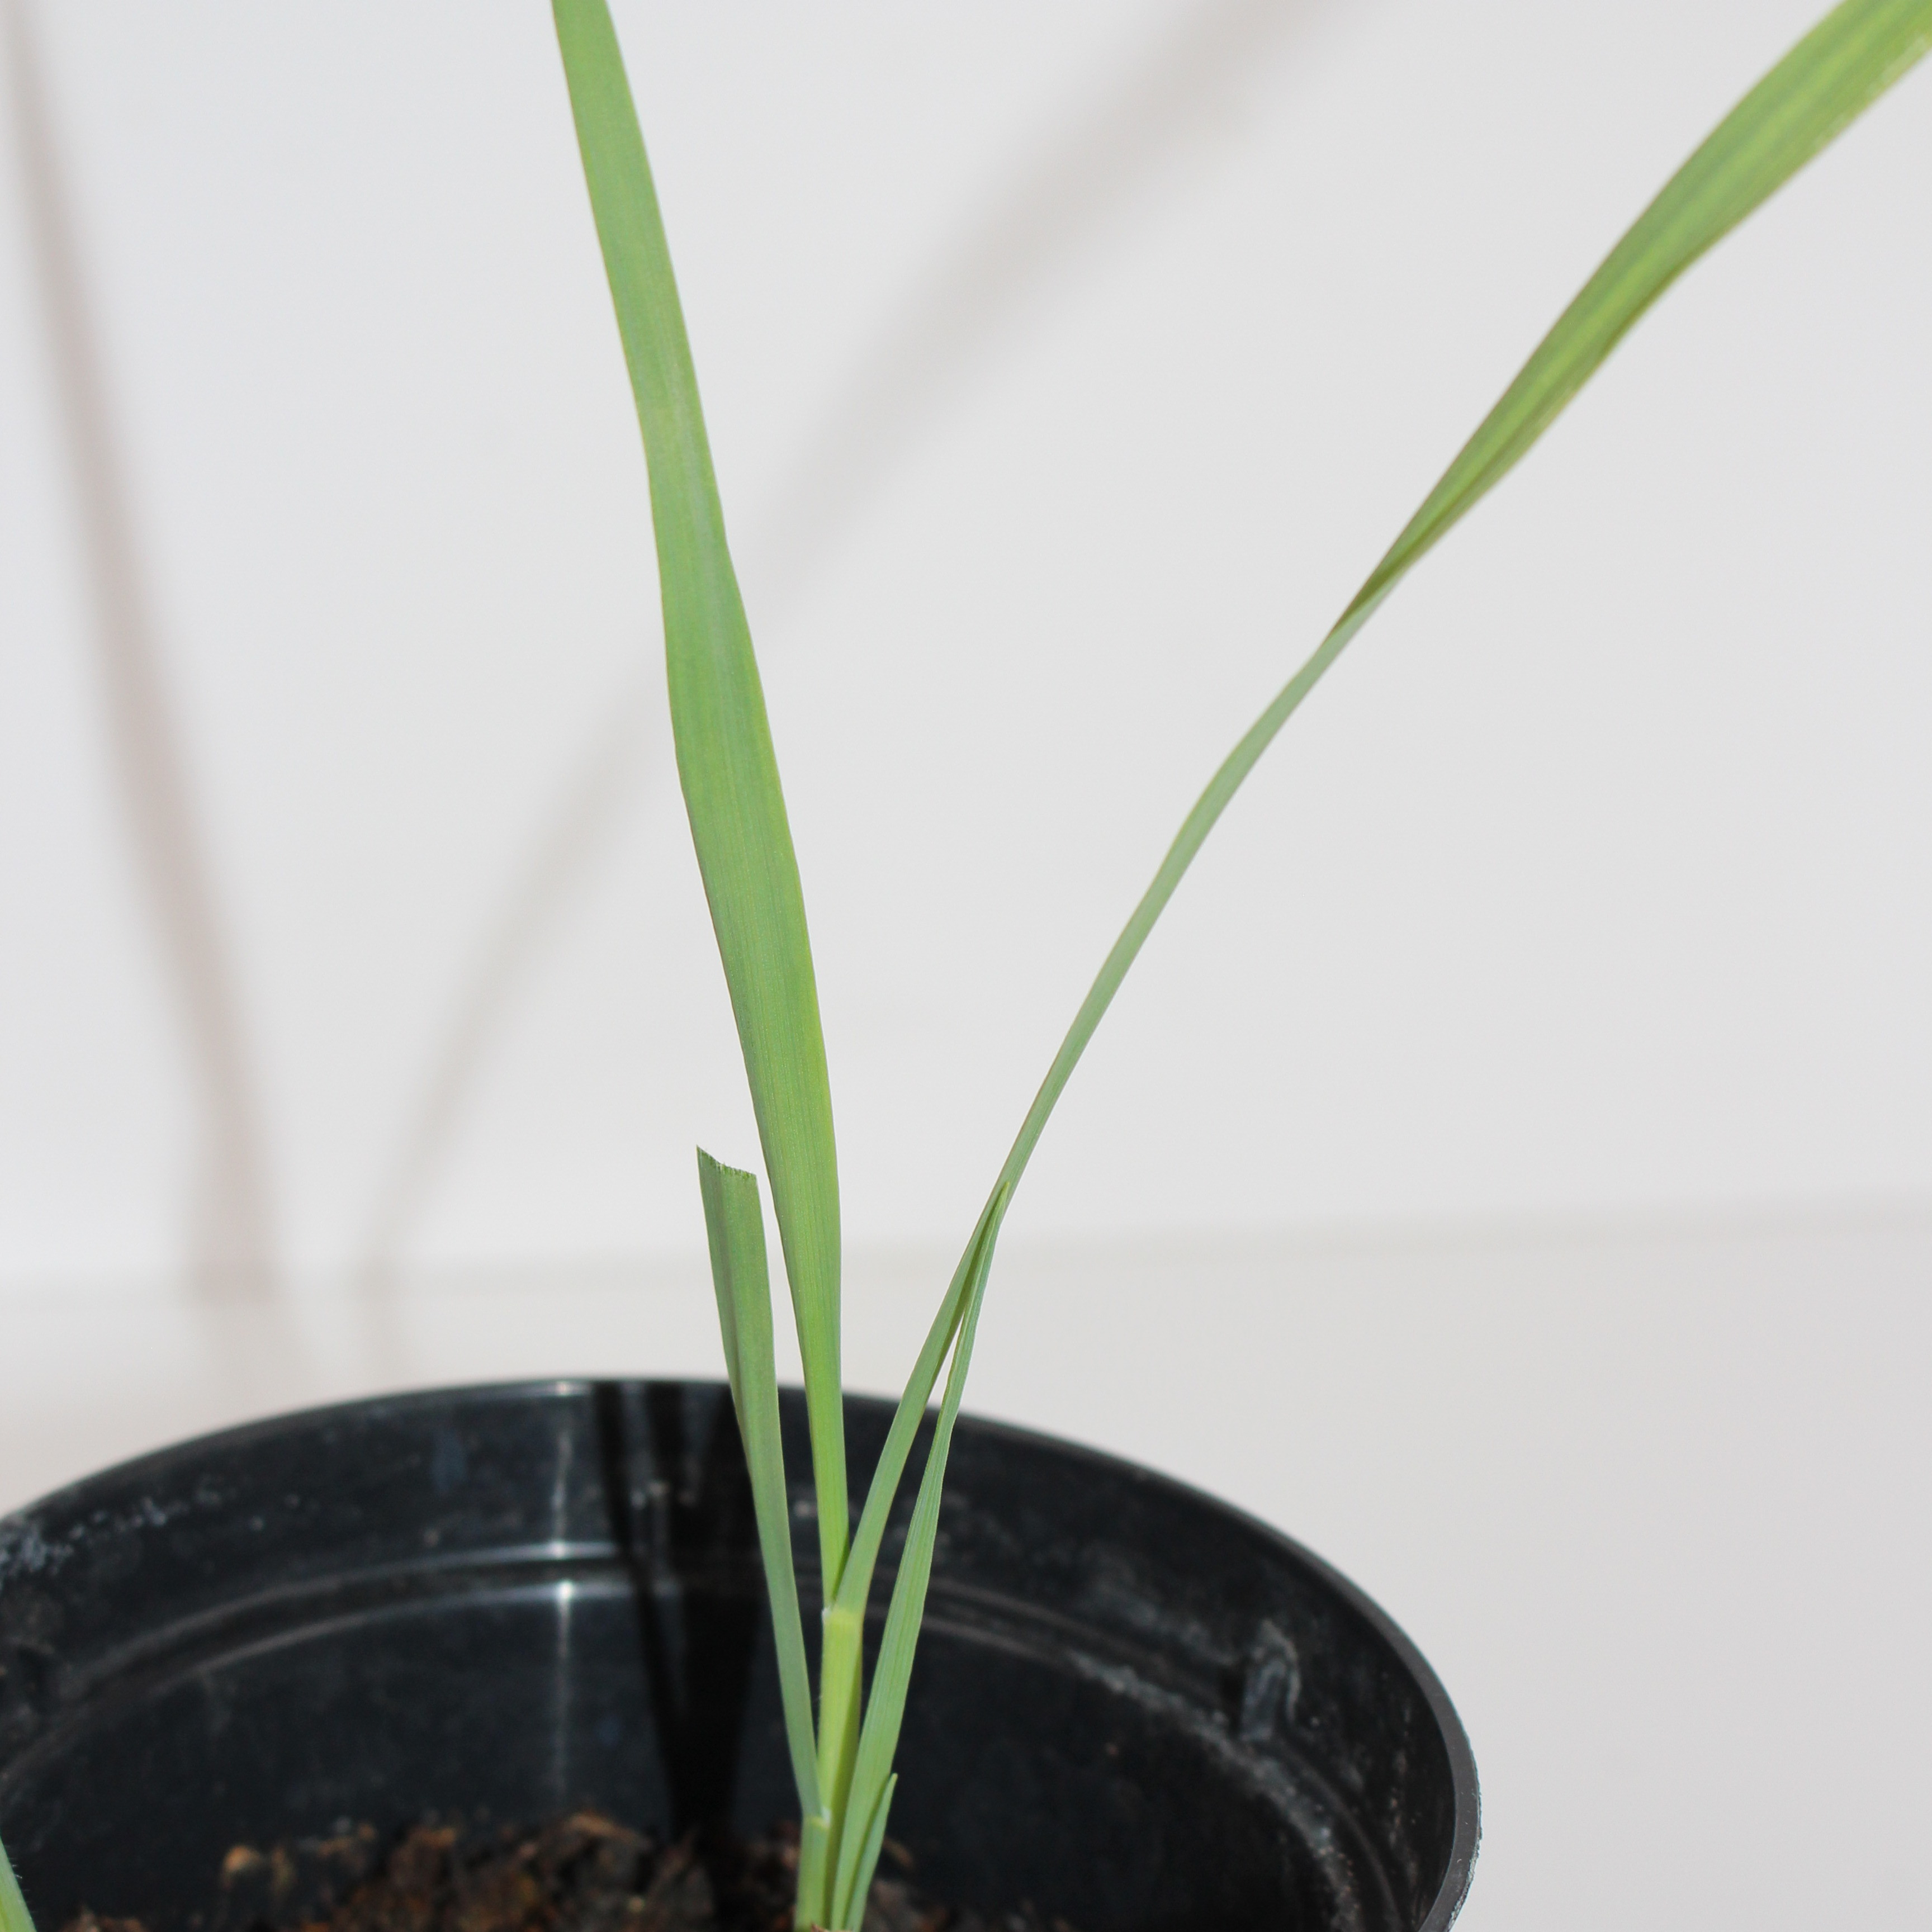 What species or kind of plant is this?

Avena sterilis
